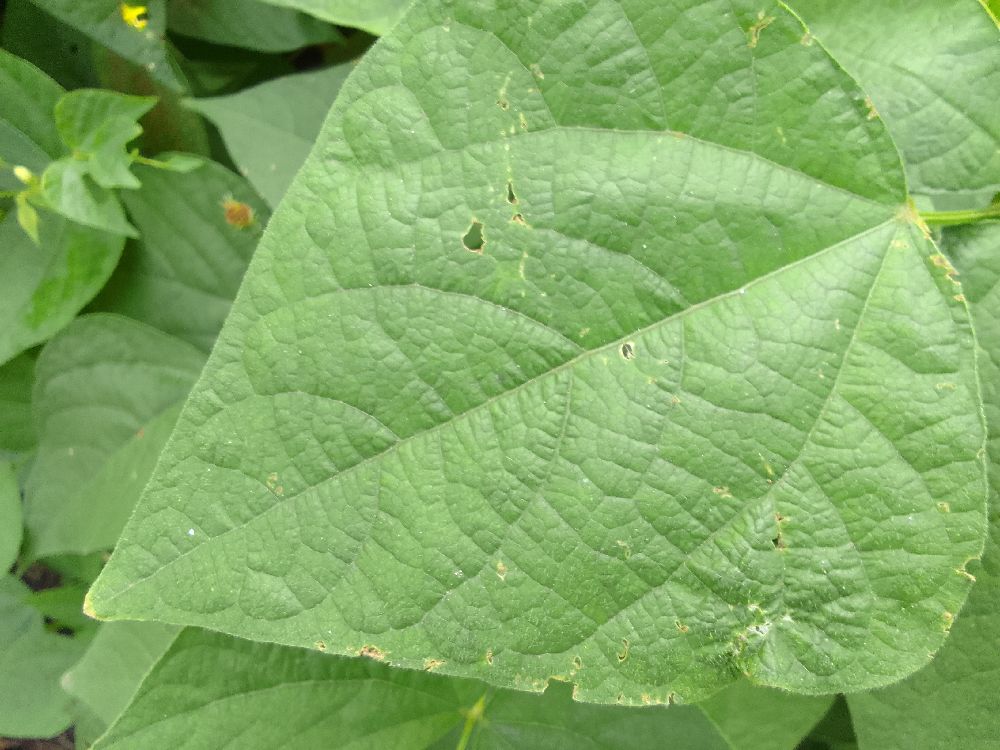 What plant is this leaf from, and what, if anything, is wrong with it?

common bean, healthy
